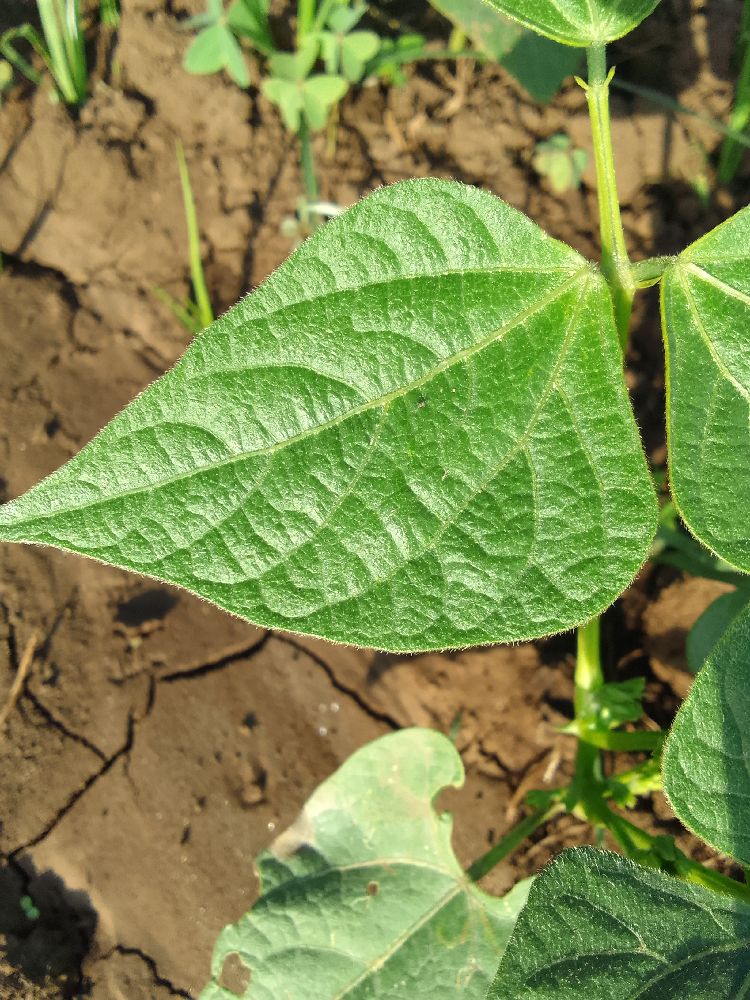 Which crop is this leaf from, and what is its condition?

common bean, healthy
